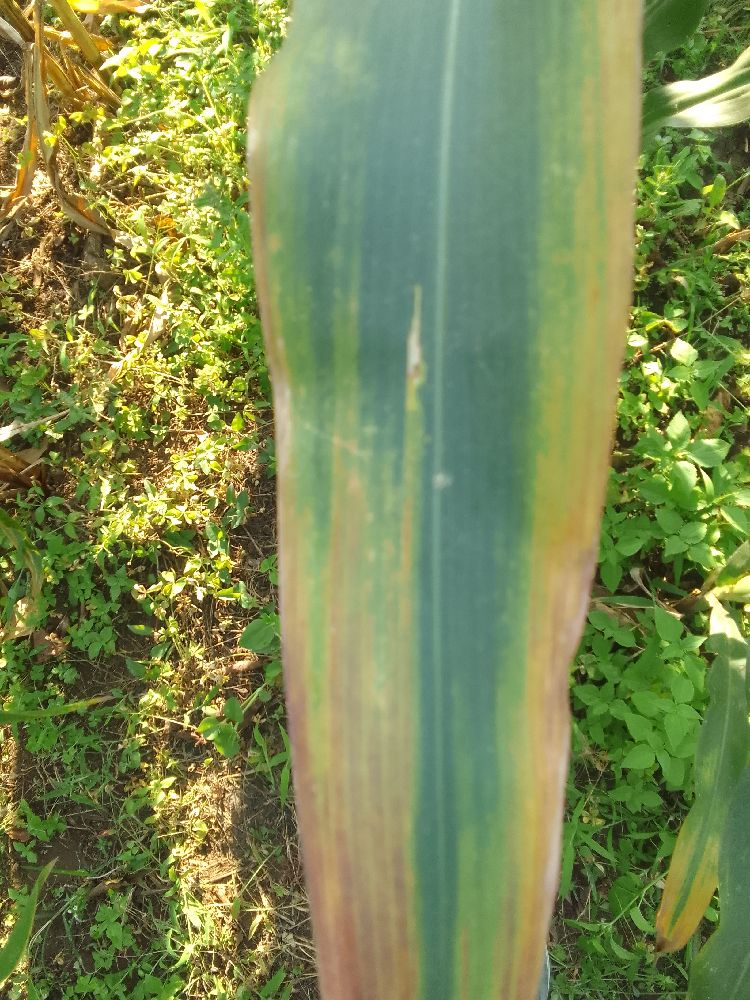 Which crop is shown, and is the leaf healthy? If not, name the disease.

maize, maize lethal necrosis
